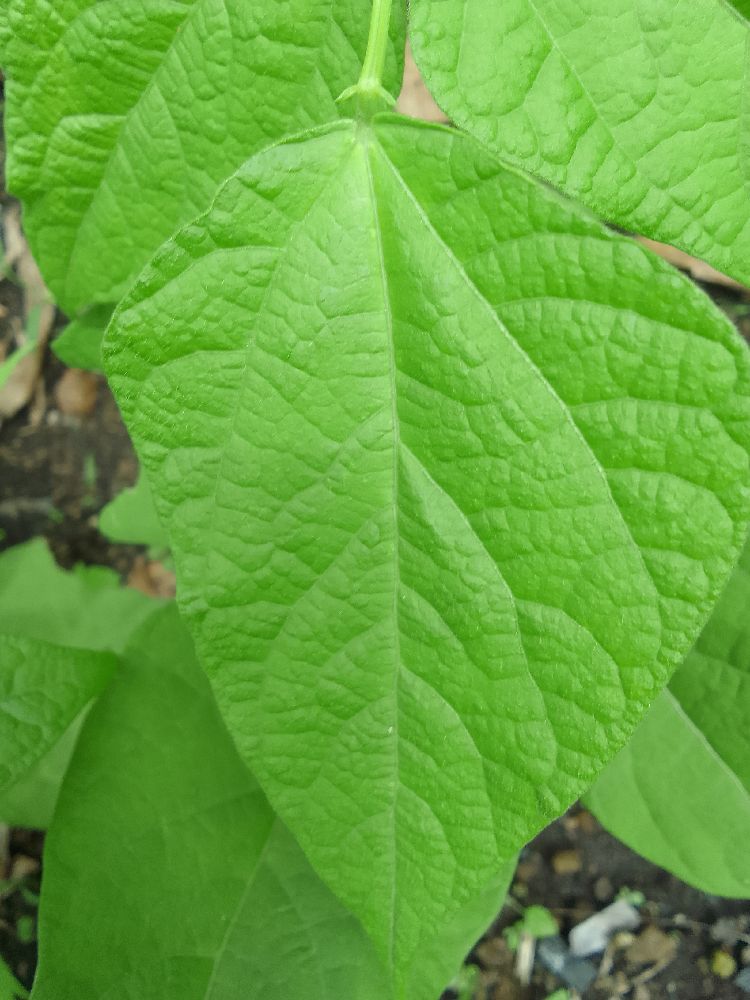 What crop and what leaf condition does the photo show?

common bean, healthy
